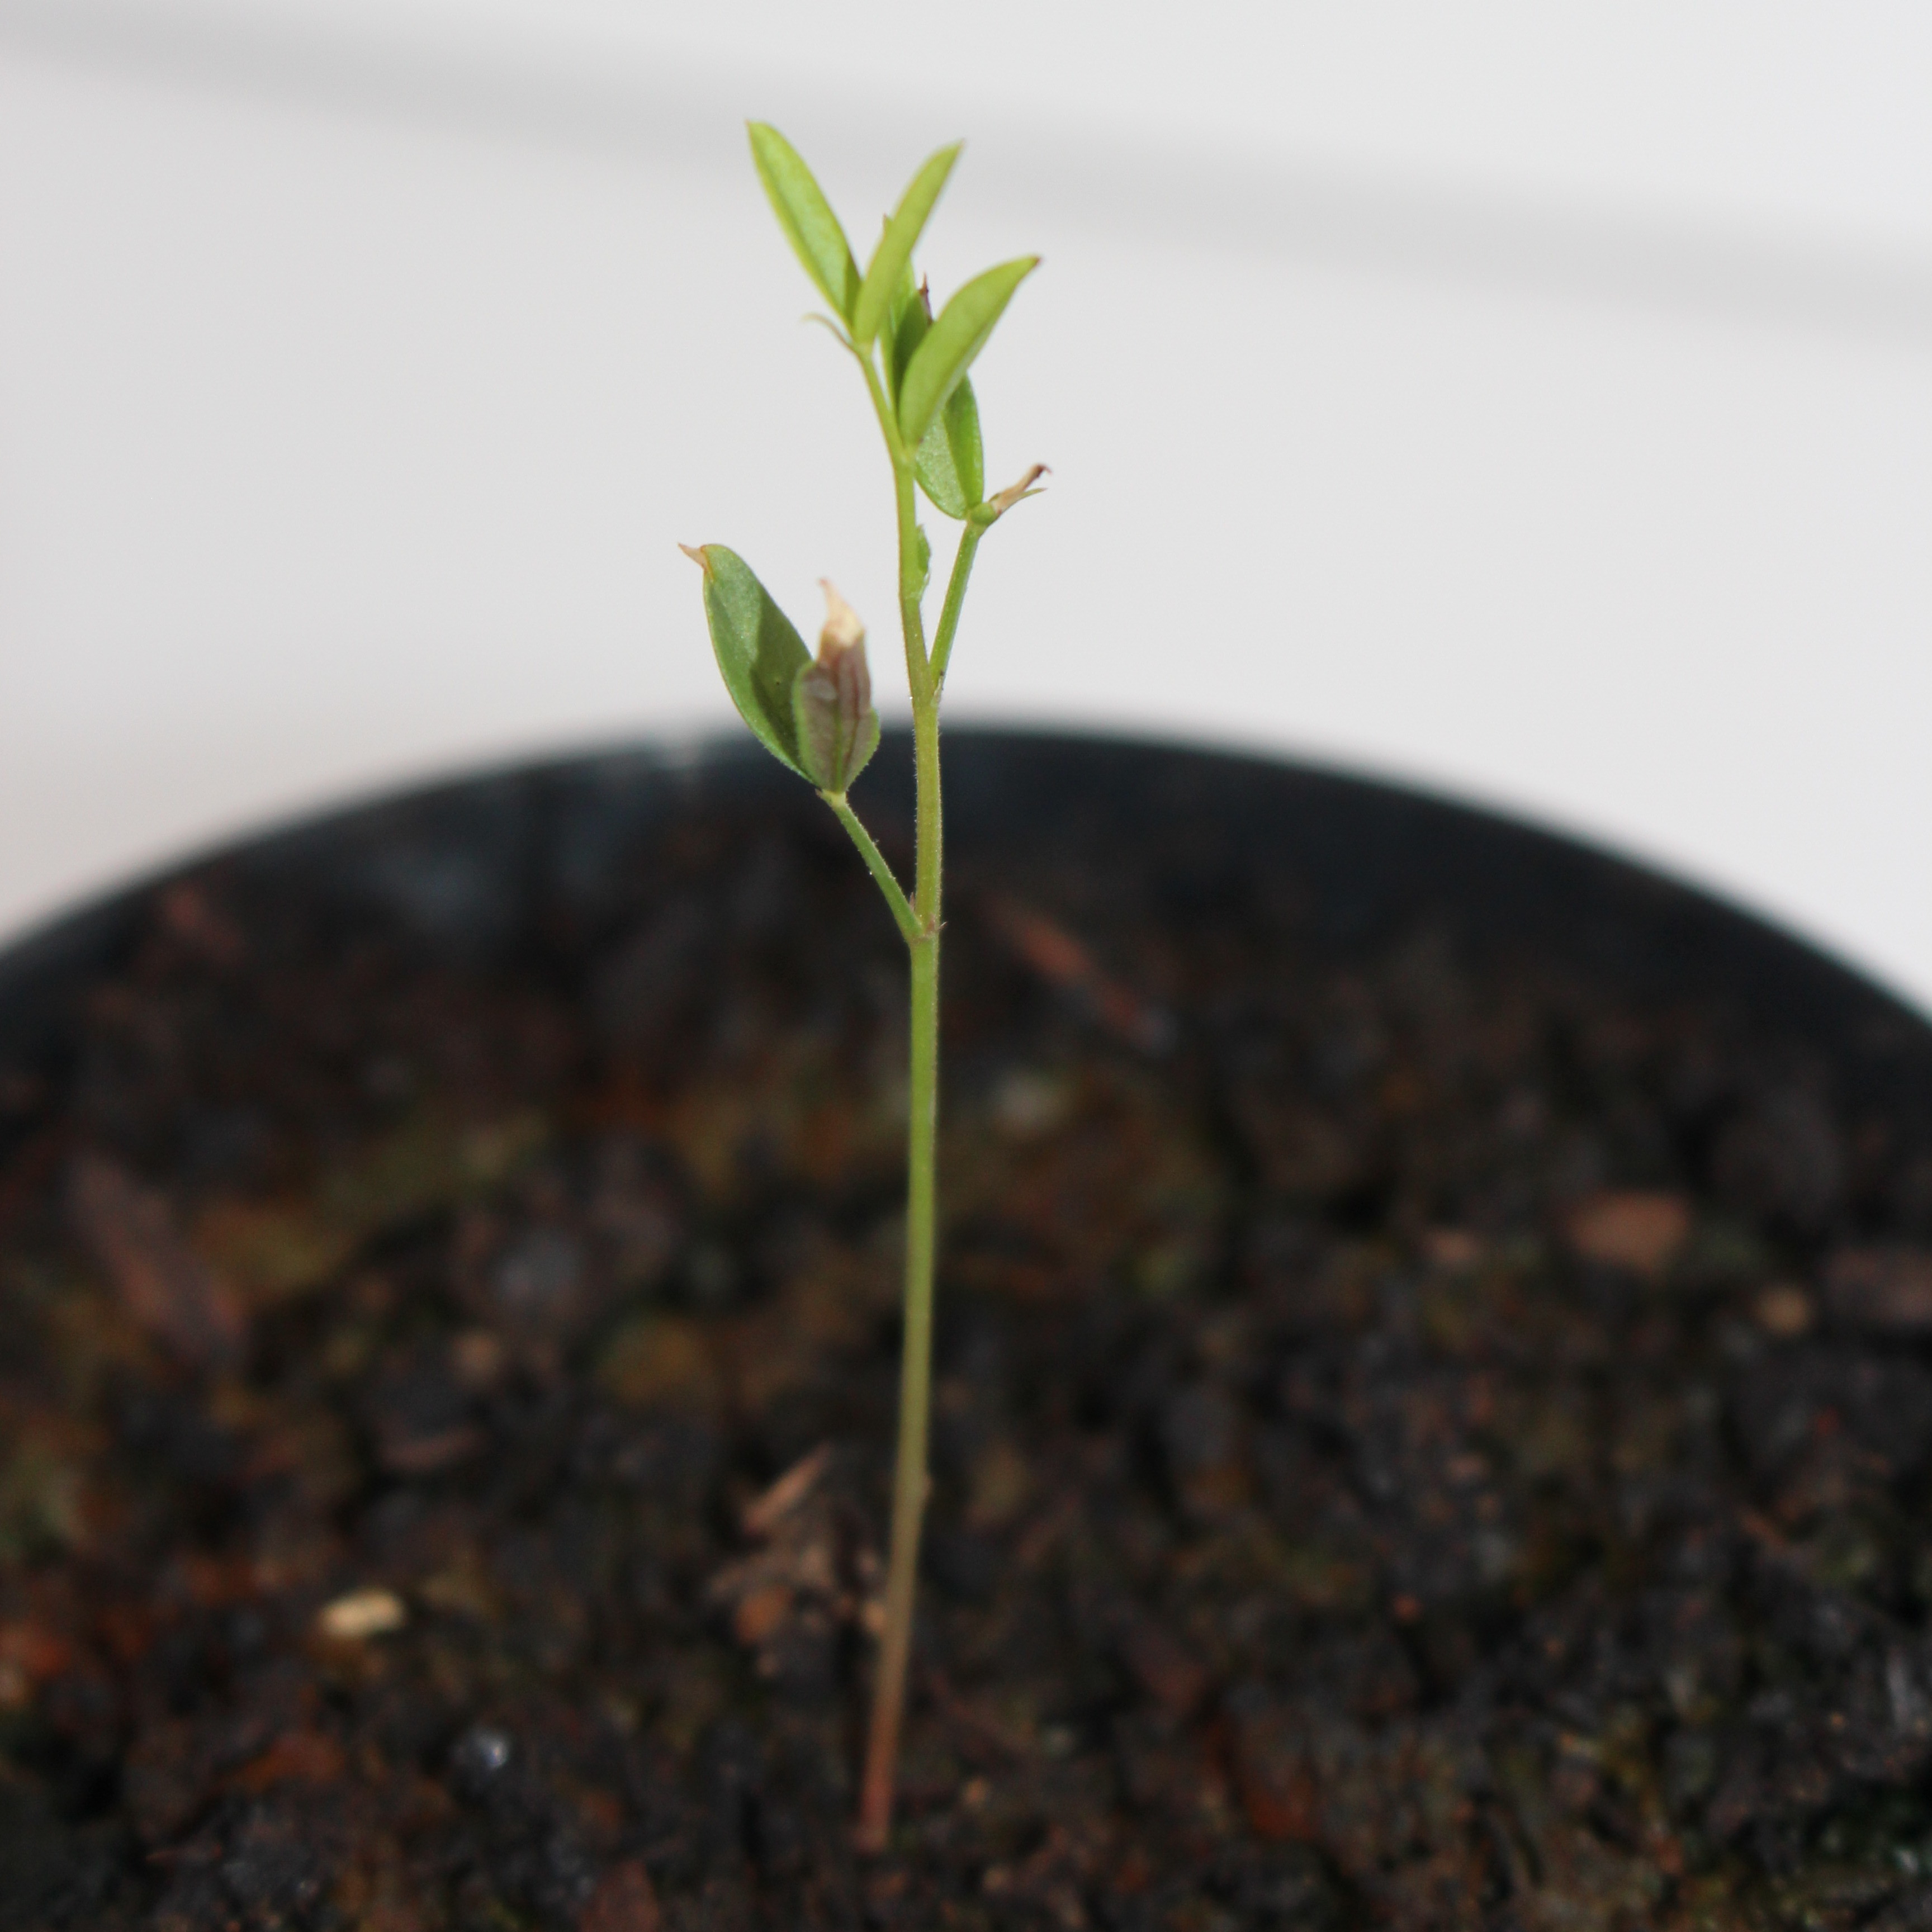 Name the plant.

Vicia sativa
